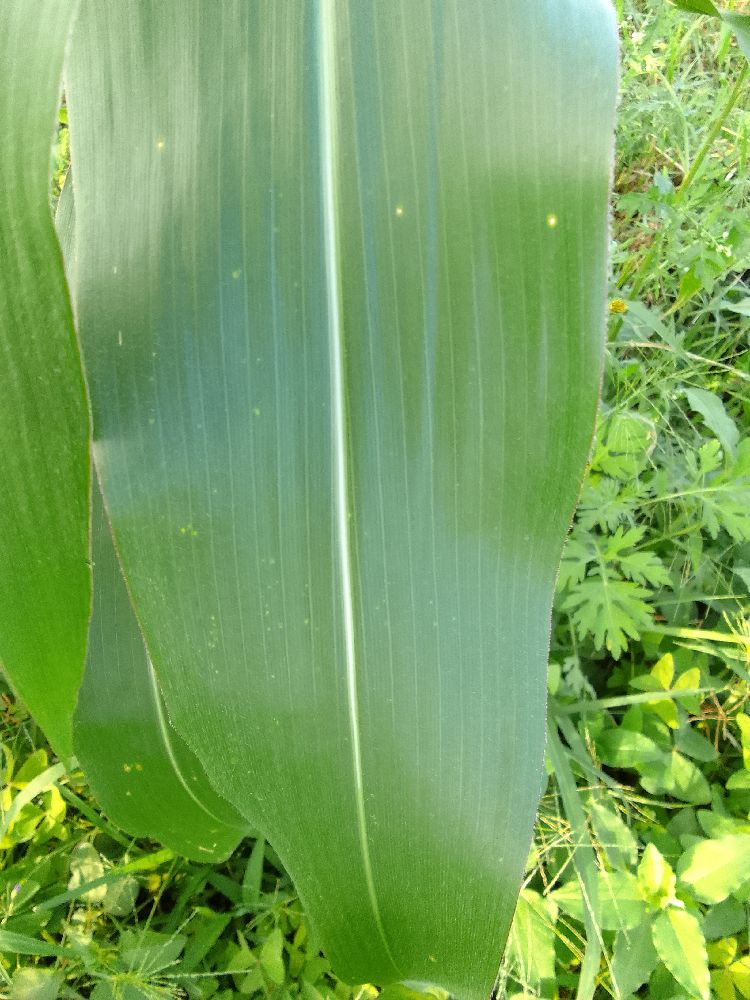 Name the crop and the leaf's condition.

maize, healthy
